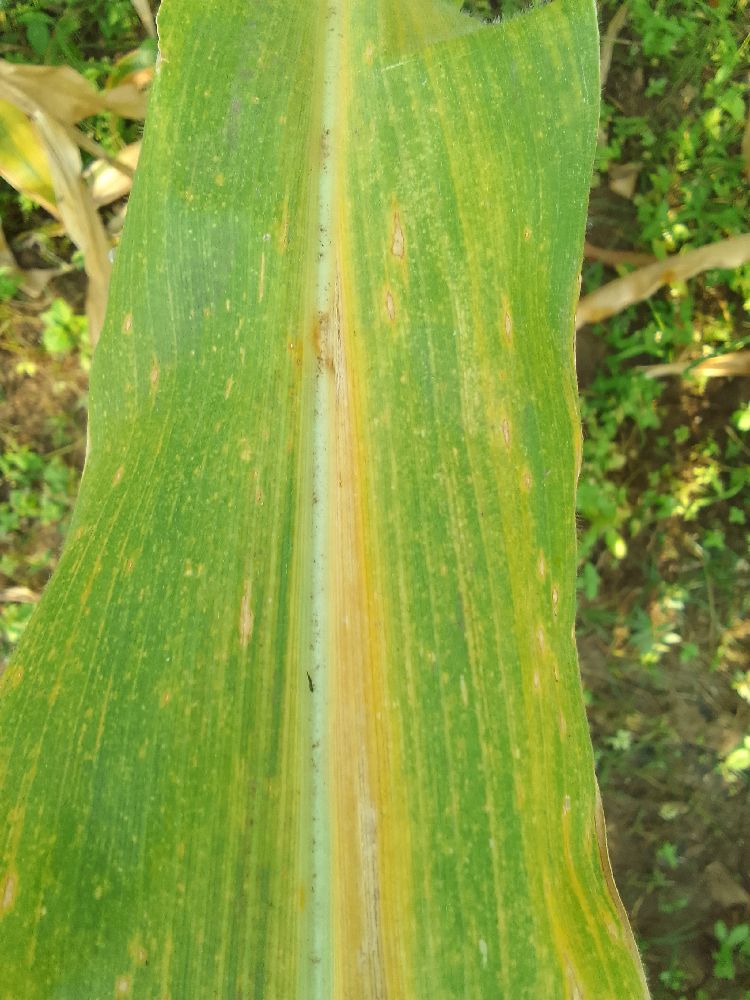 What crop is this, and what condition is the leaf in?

maize, maize lethal necrosis
